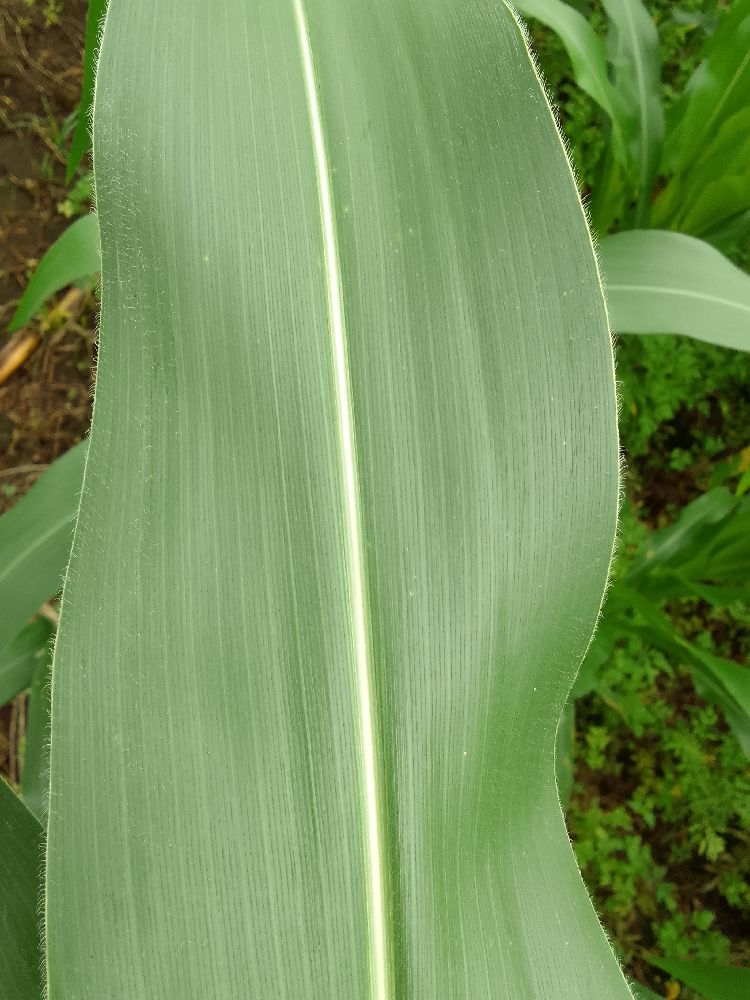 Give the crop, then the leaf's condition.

maize, healthy
